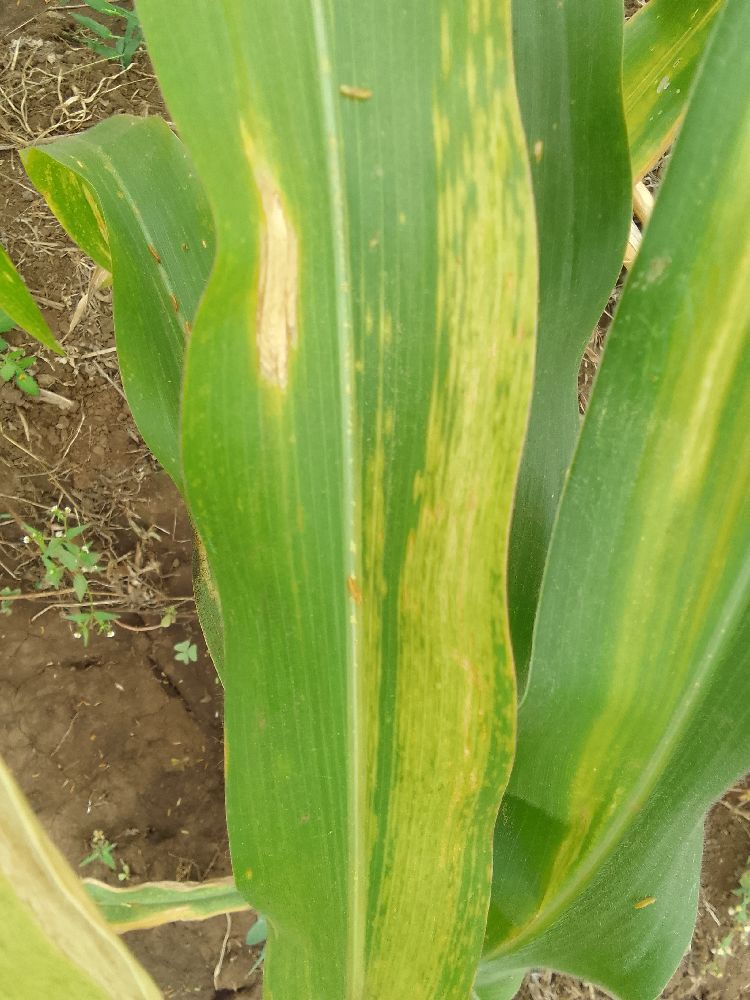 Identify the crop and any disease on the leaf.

maize, maize lethal necrosis
